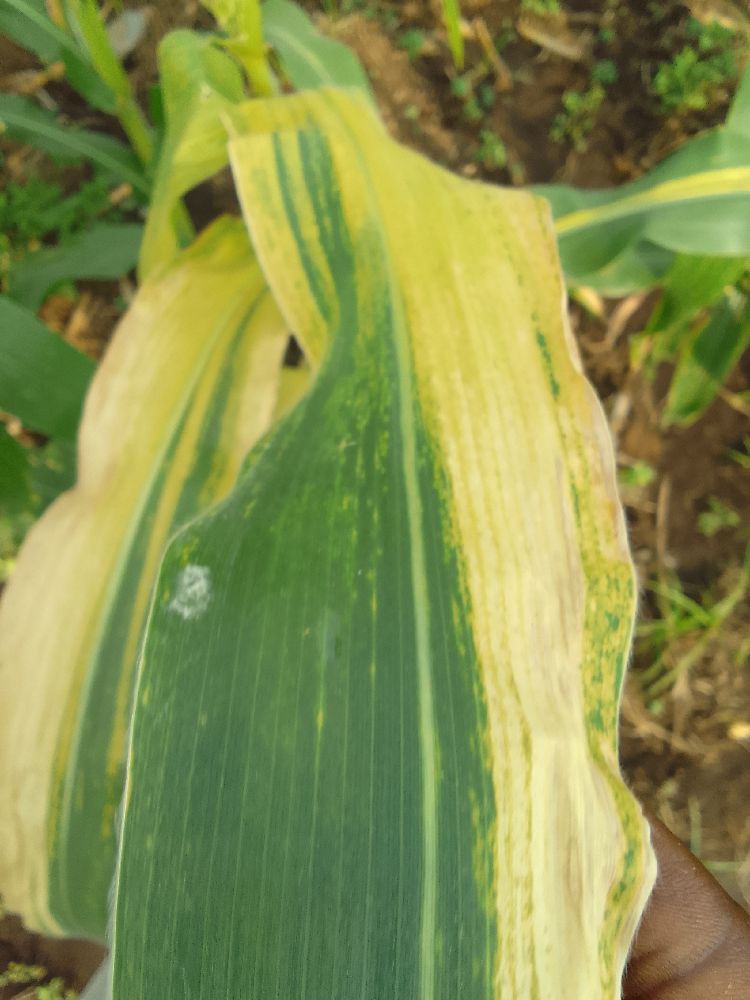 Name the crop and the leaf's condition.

maize, maize lethal necrosis
